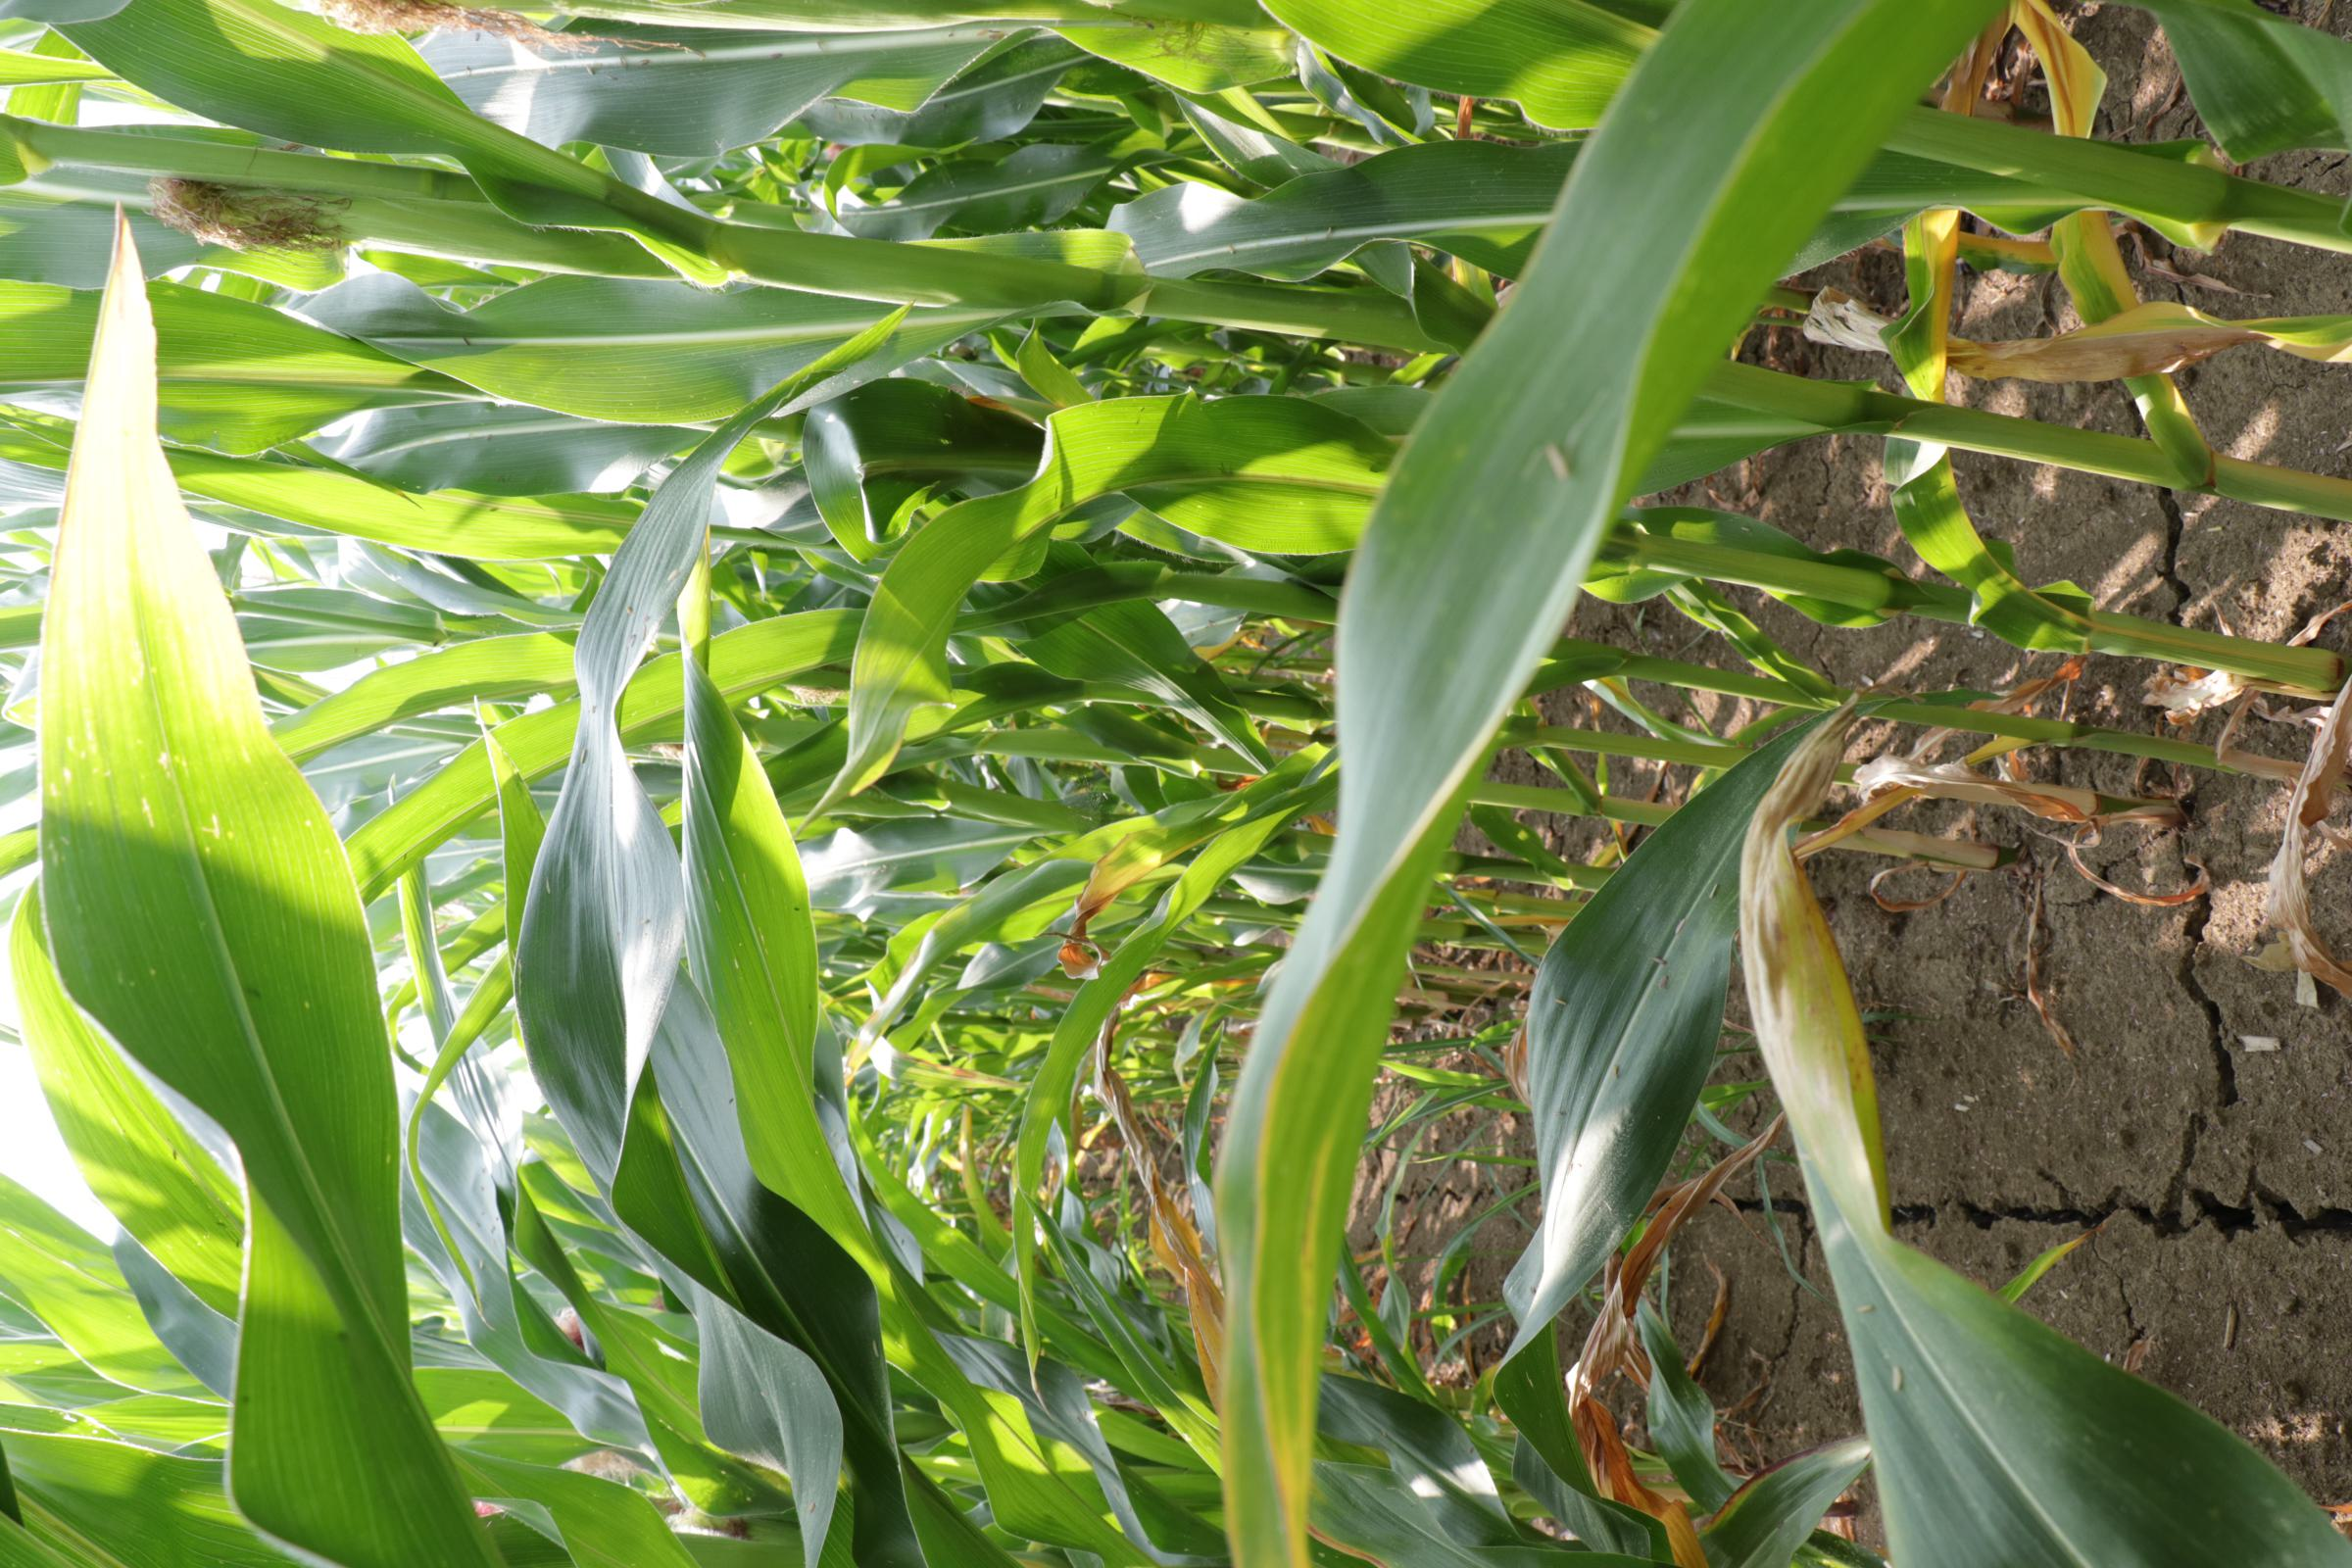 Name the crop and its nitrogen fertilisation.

maize, full nitrogen fertilisation
